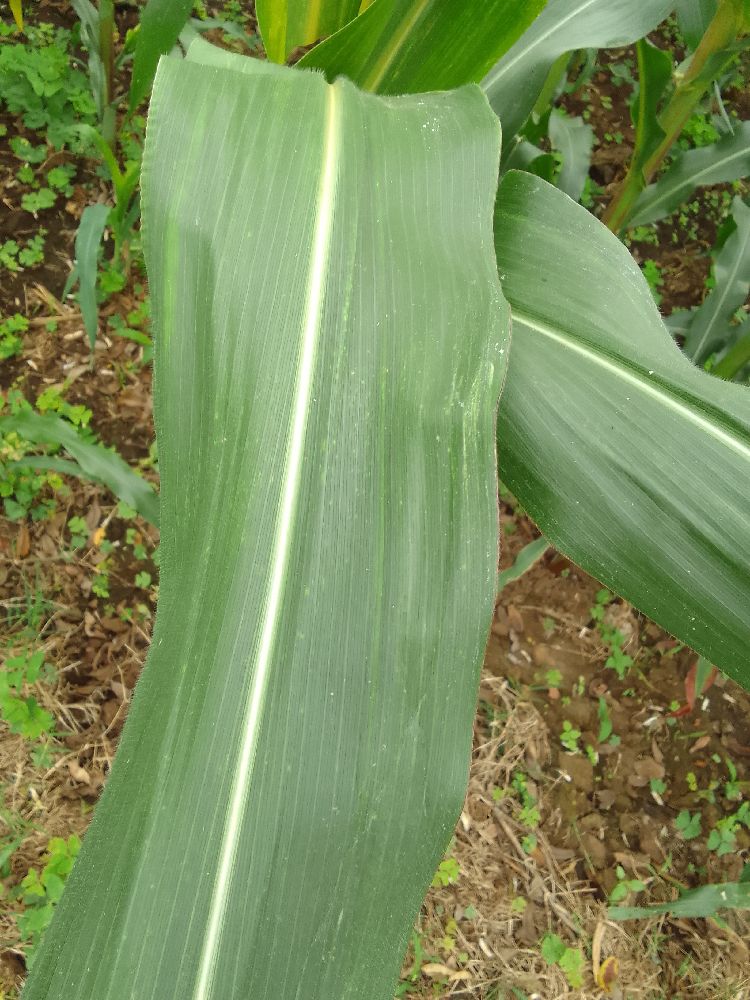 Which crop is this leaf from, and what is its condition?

maize, healthy
